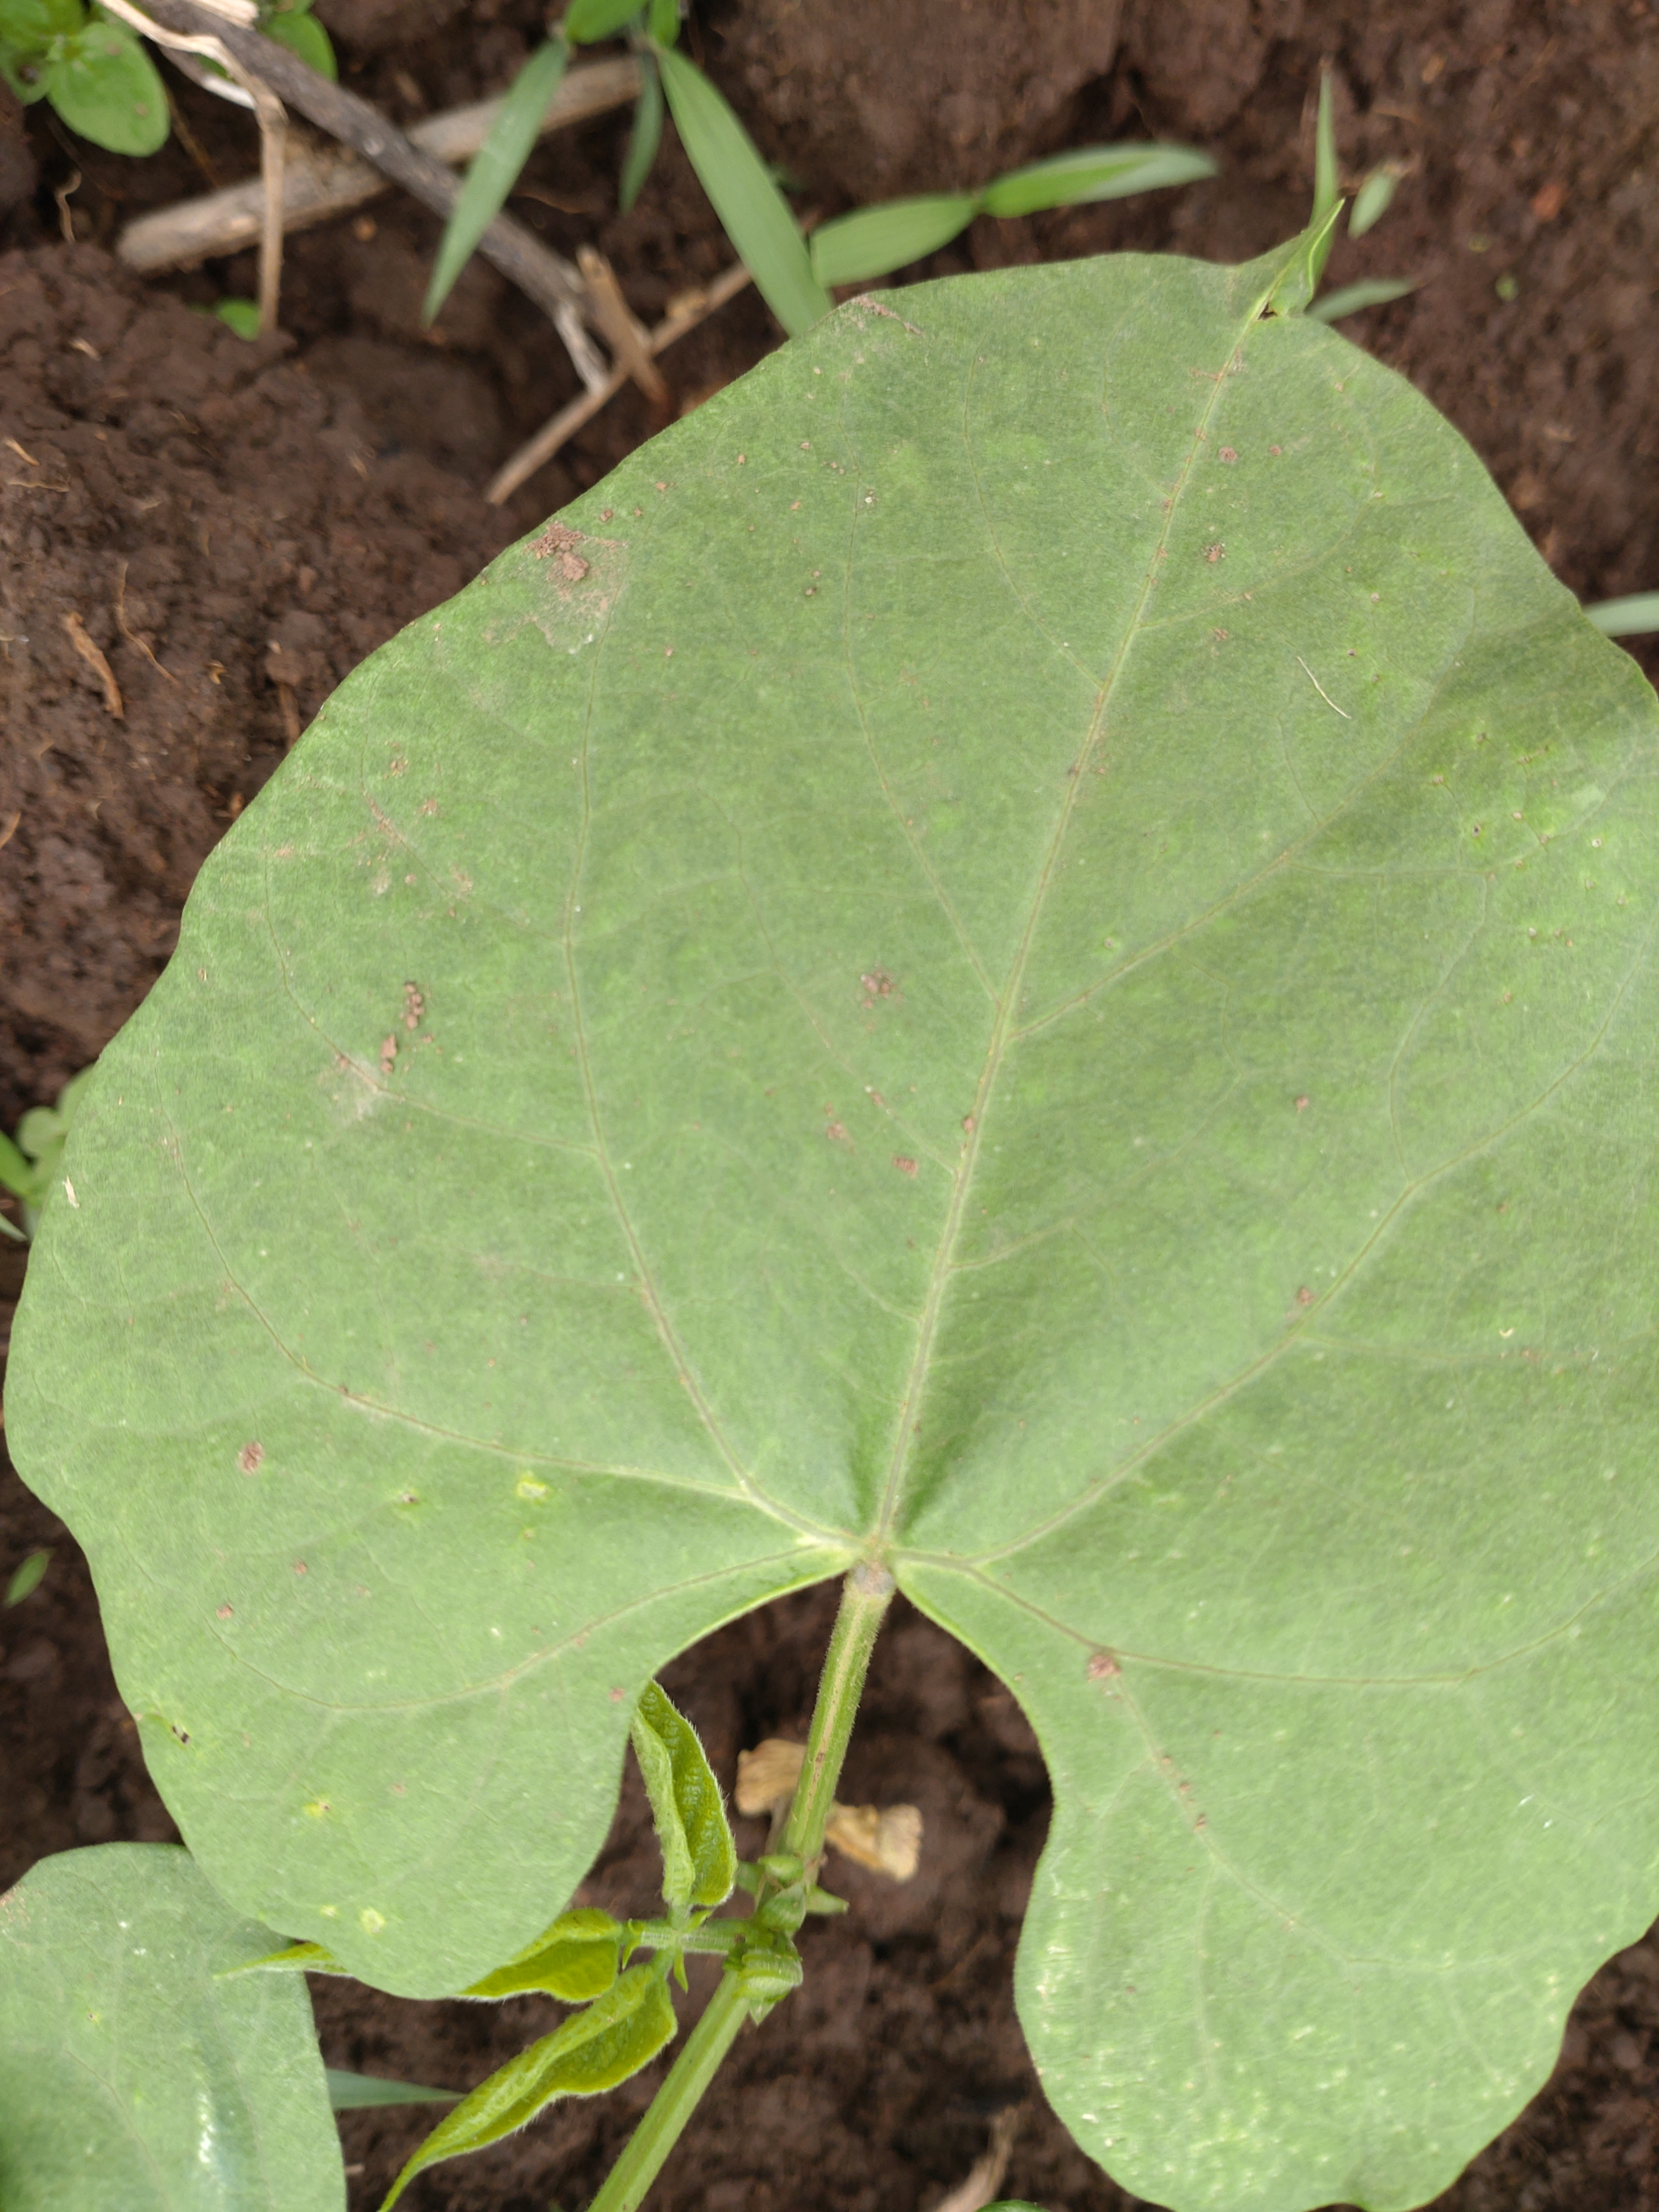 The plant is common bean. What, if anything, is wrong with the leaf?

healthy
